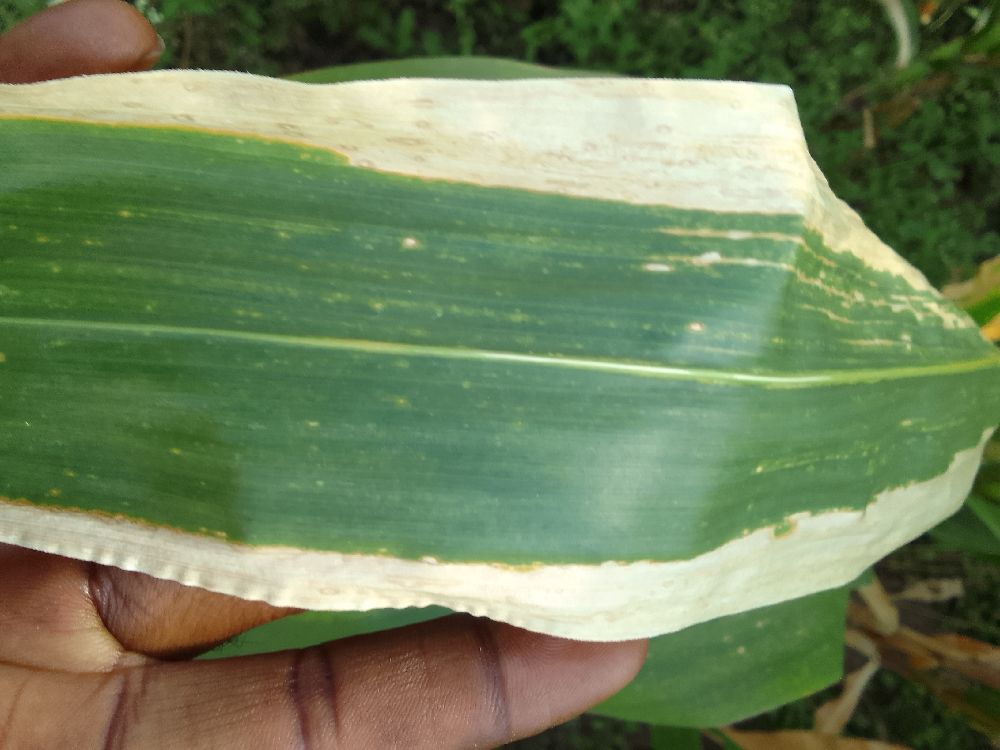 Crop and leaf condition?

maize, maize lethal necrosis
